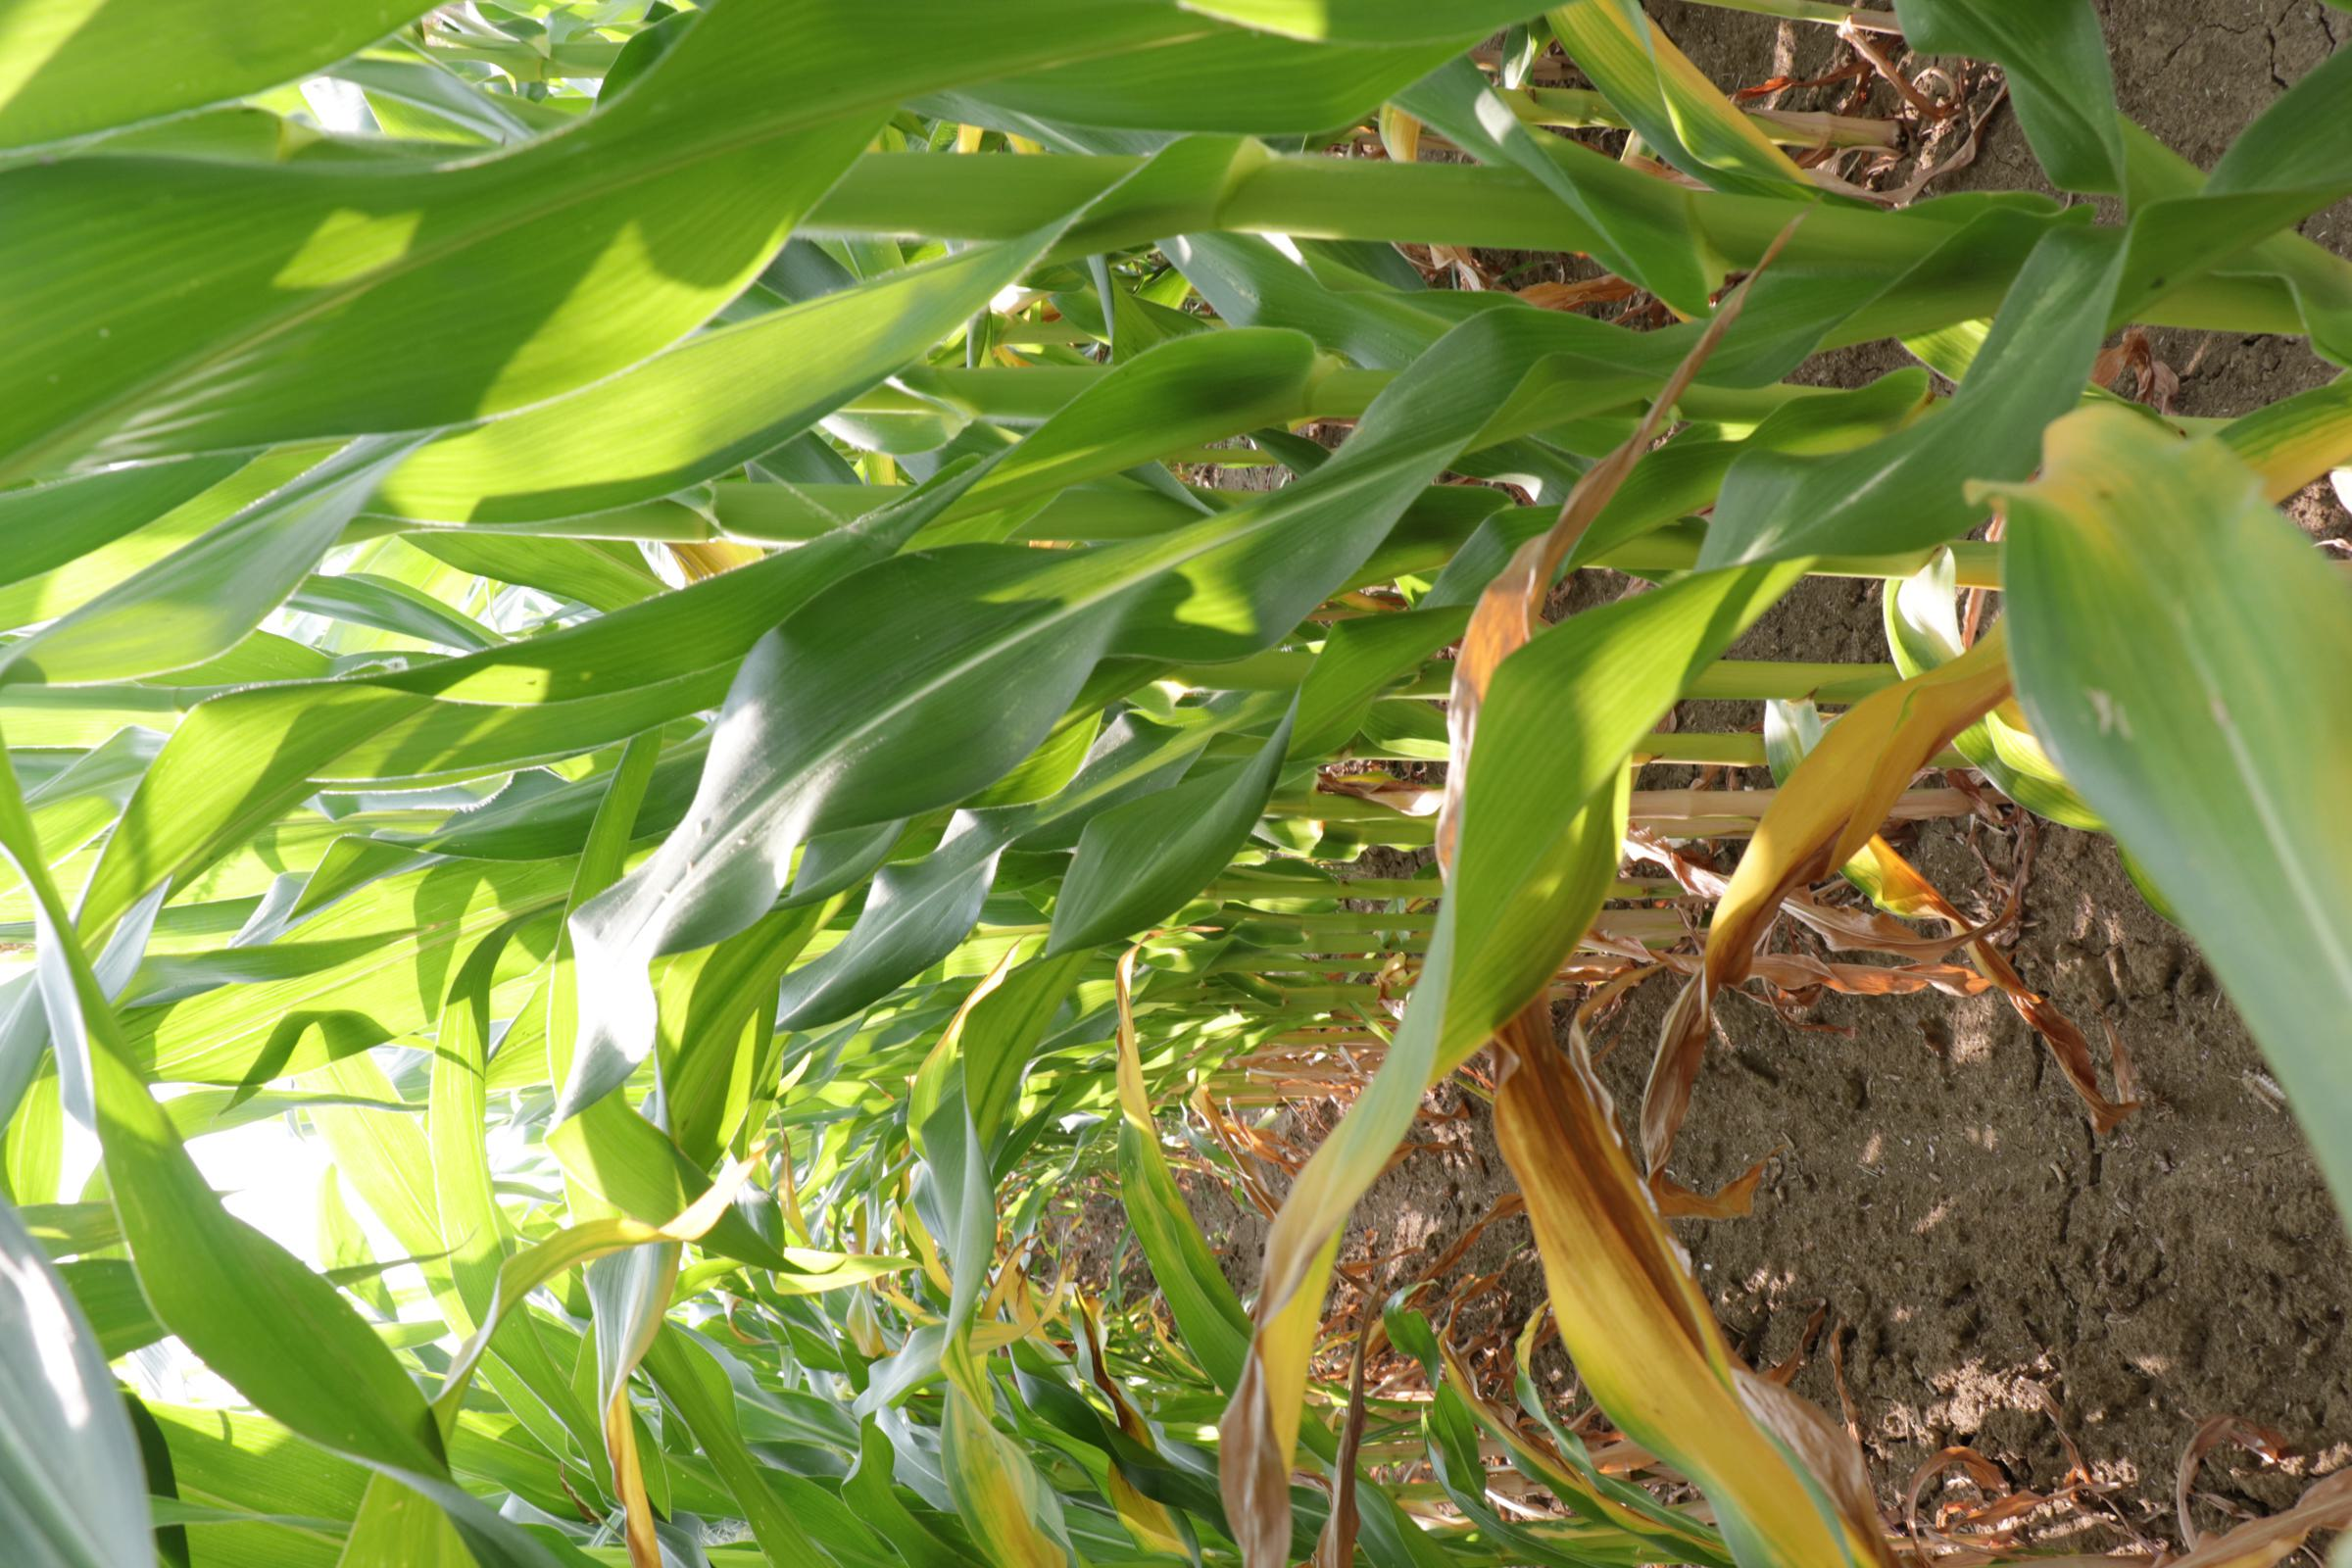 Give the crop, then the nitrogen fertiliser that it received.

maize, reduced nitrogen fertilisation
